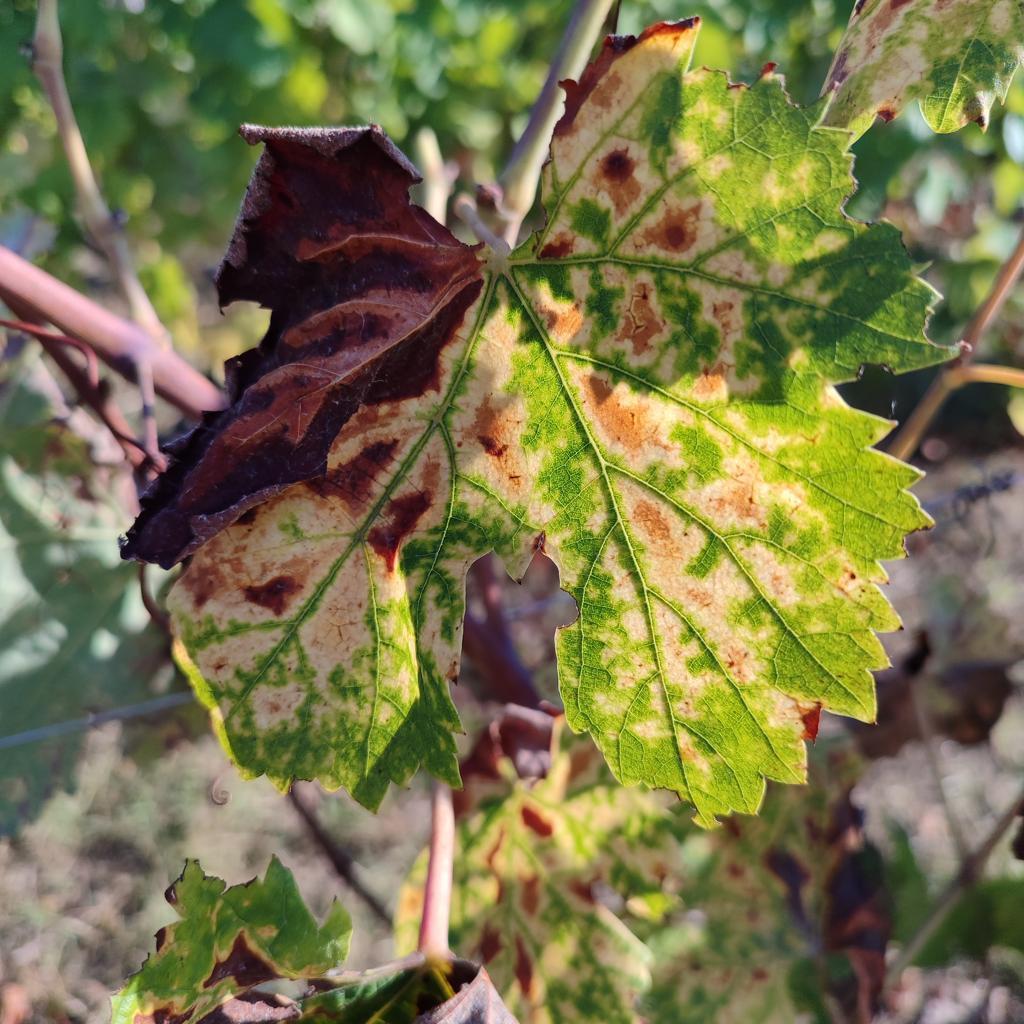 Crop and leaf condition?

grapevine, esca complex
